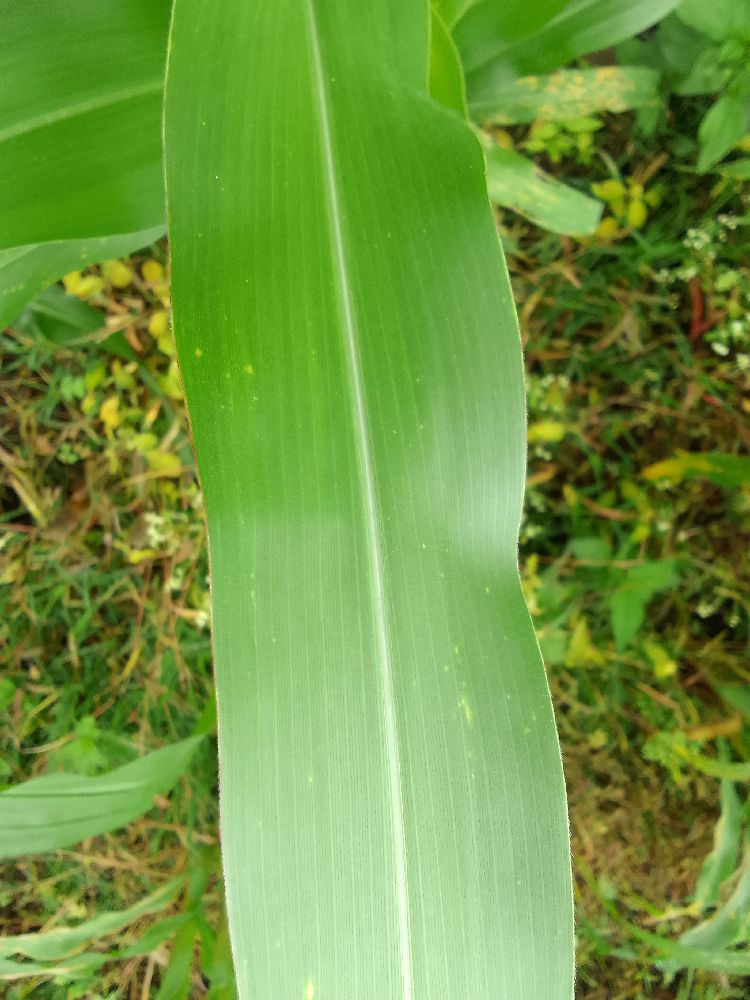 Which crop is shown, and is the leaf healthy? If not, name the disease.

maize, healthy
